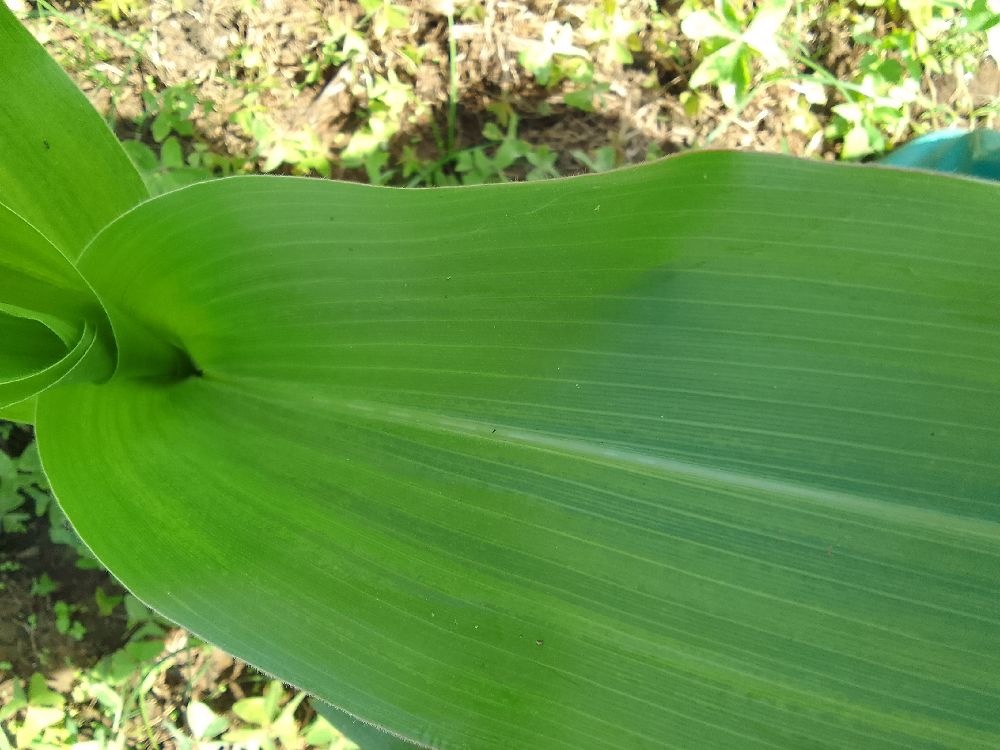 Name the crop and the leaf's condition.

maize, healthy
